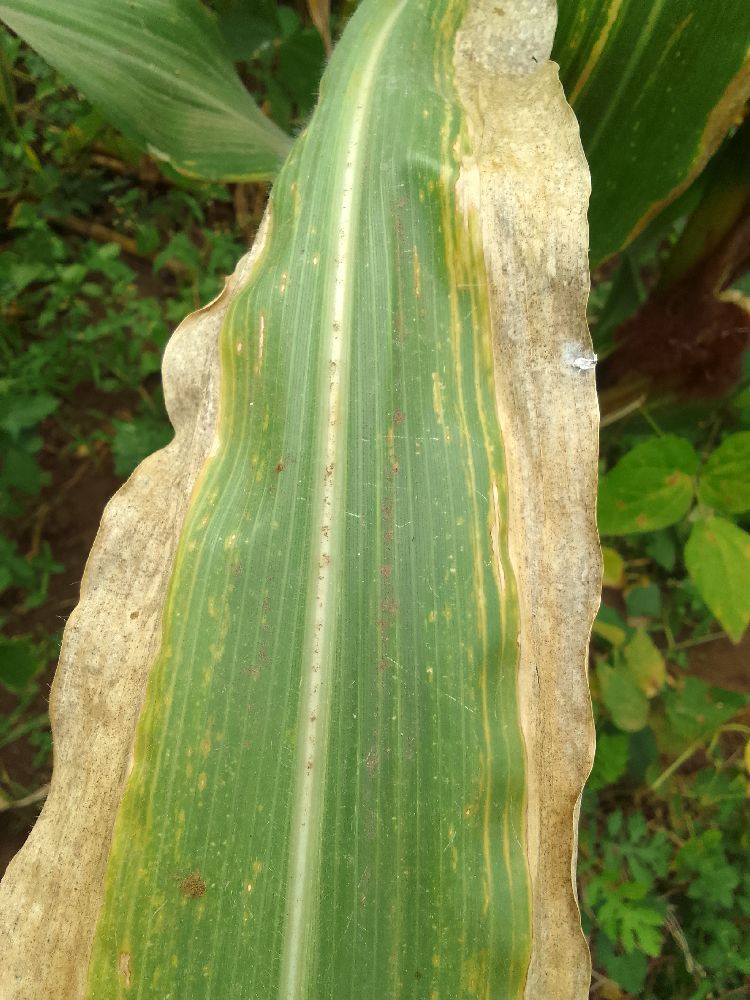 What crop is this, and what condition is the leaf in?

maize, maize lethal necrosis
